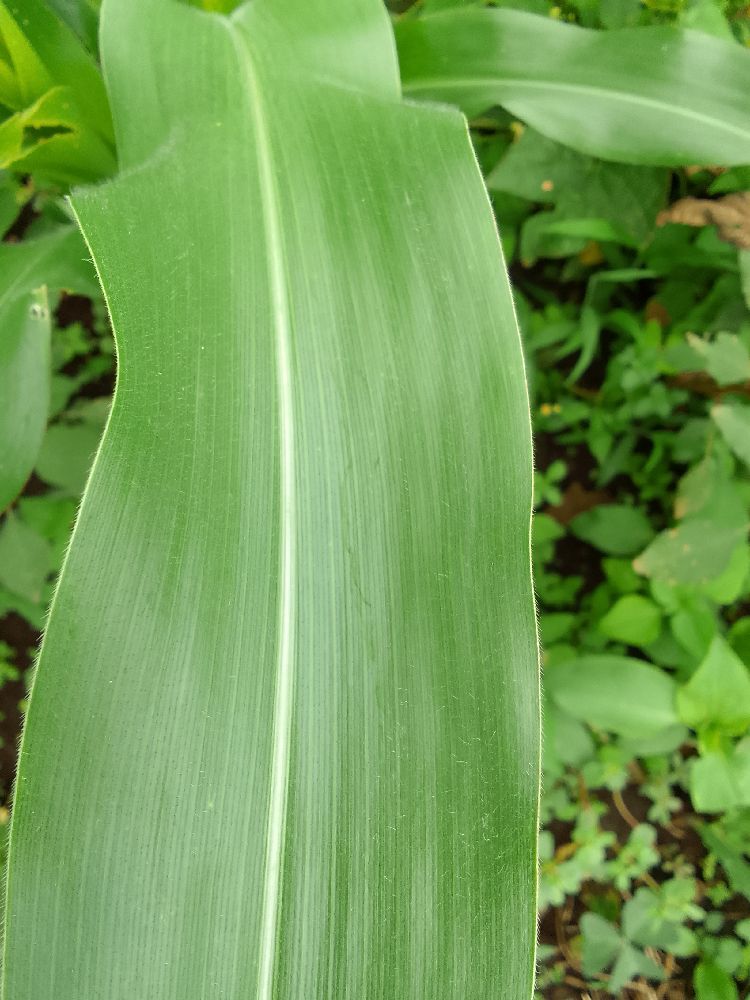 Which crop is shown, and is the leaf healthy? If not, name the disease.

maize, healthy
